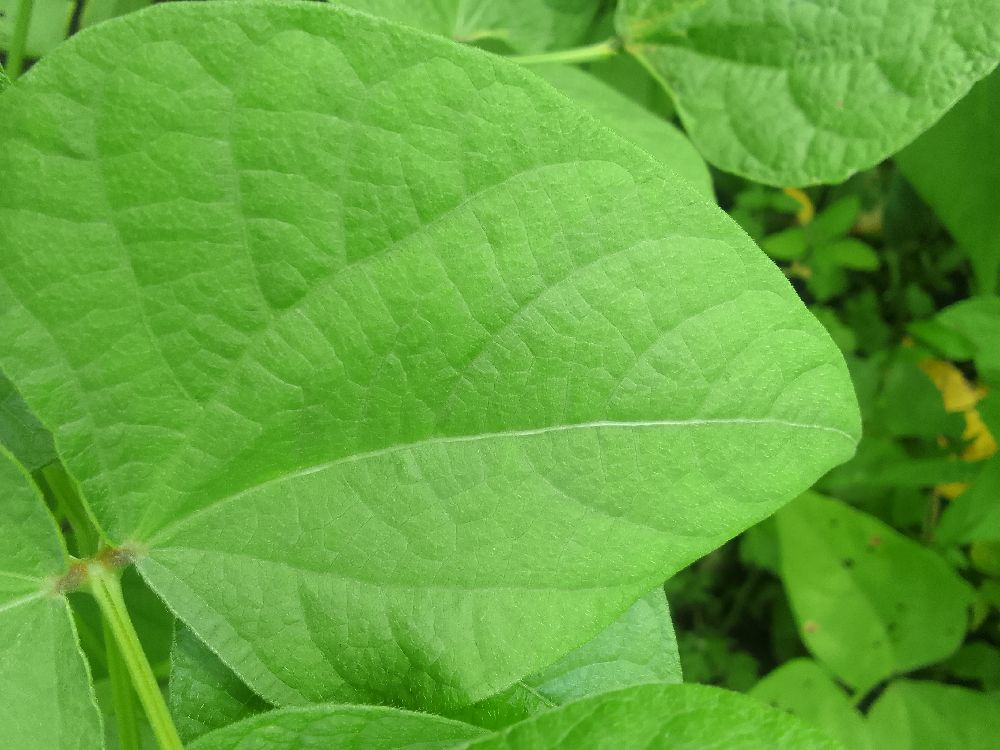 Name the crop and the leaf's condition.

common bean, healthy
